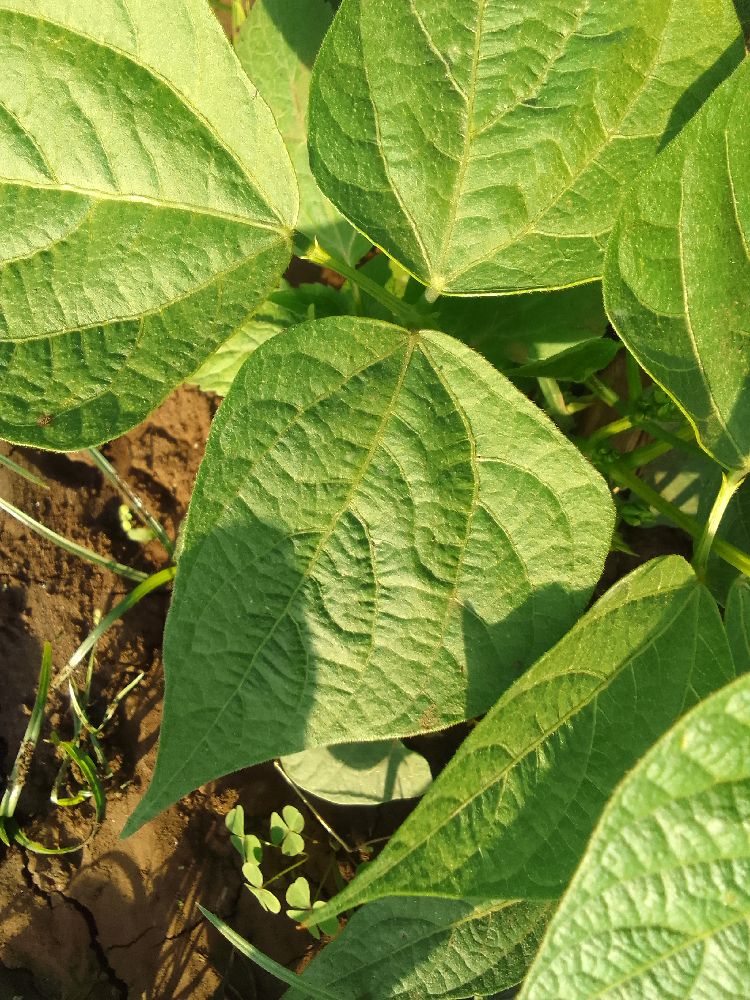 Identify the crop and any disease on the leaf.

common bean, healthy
